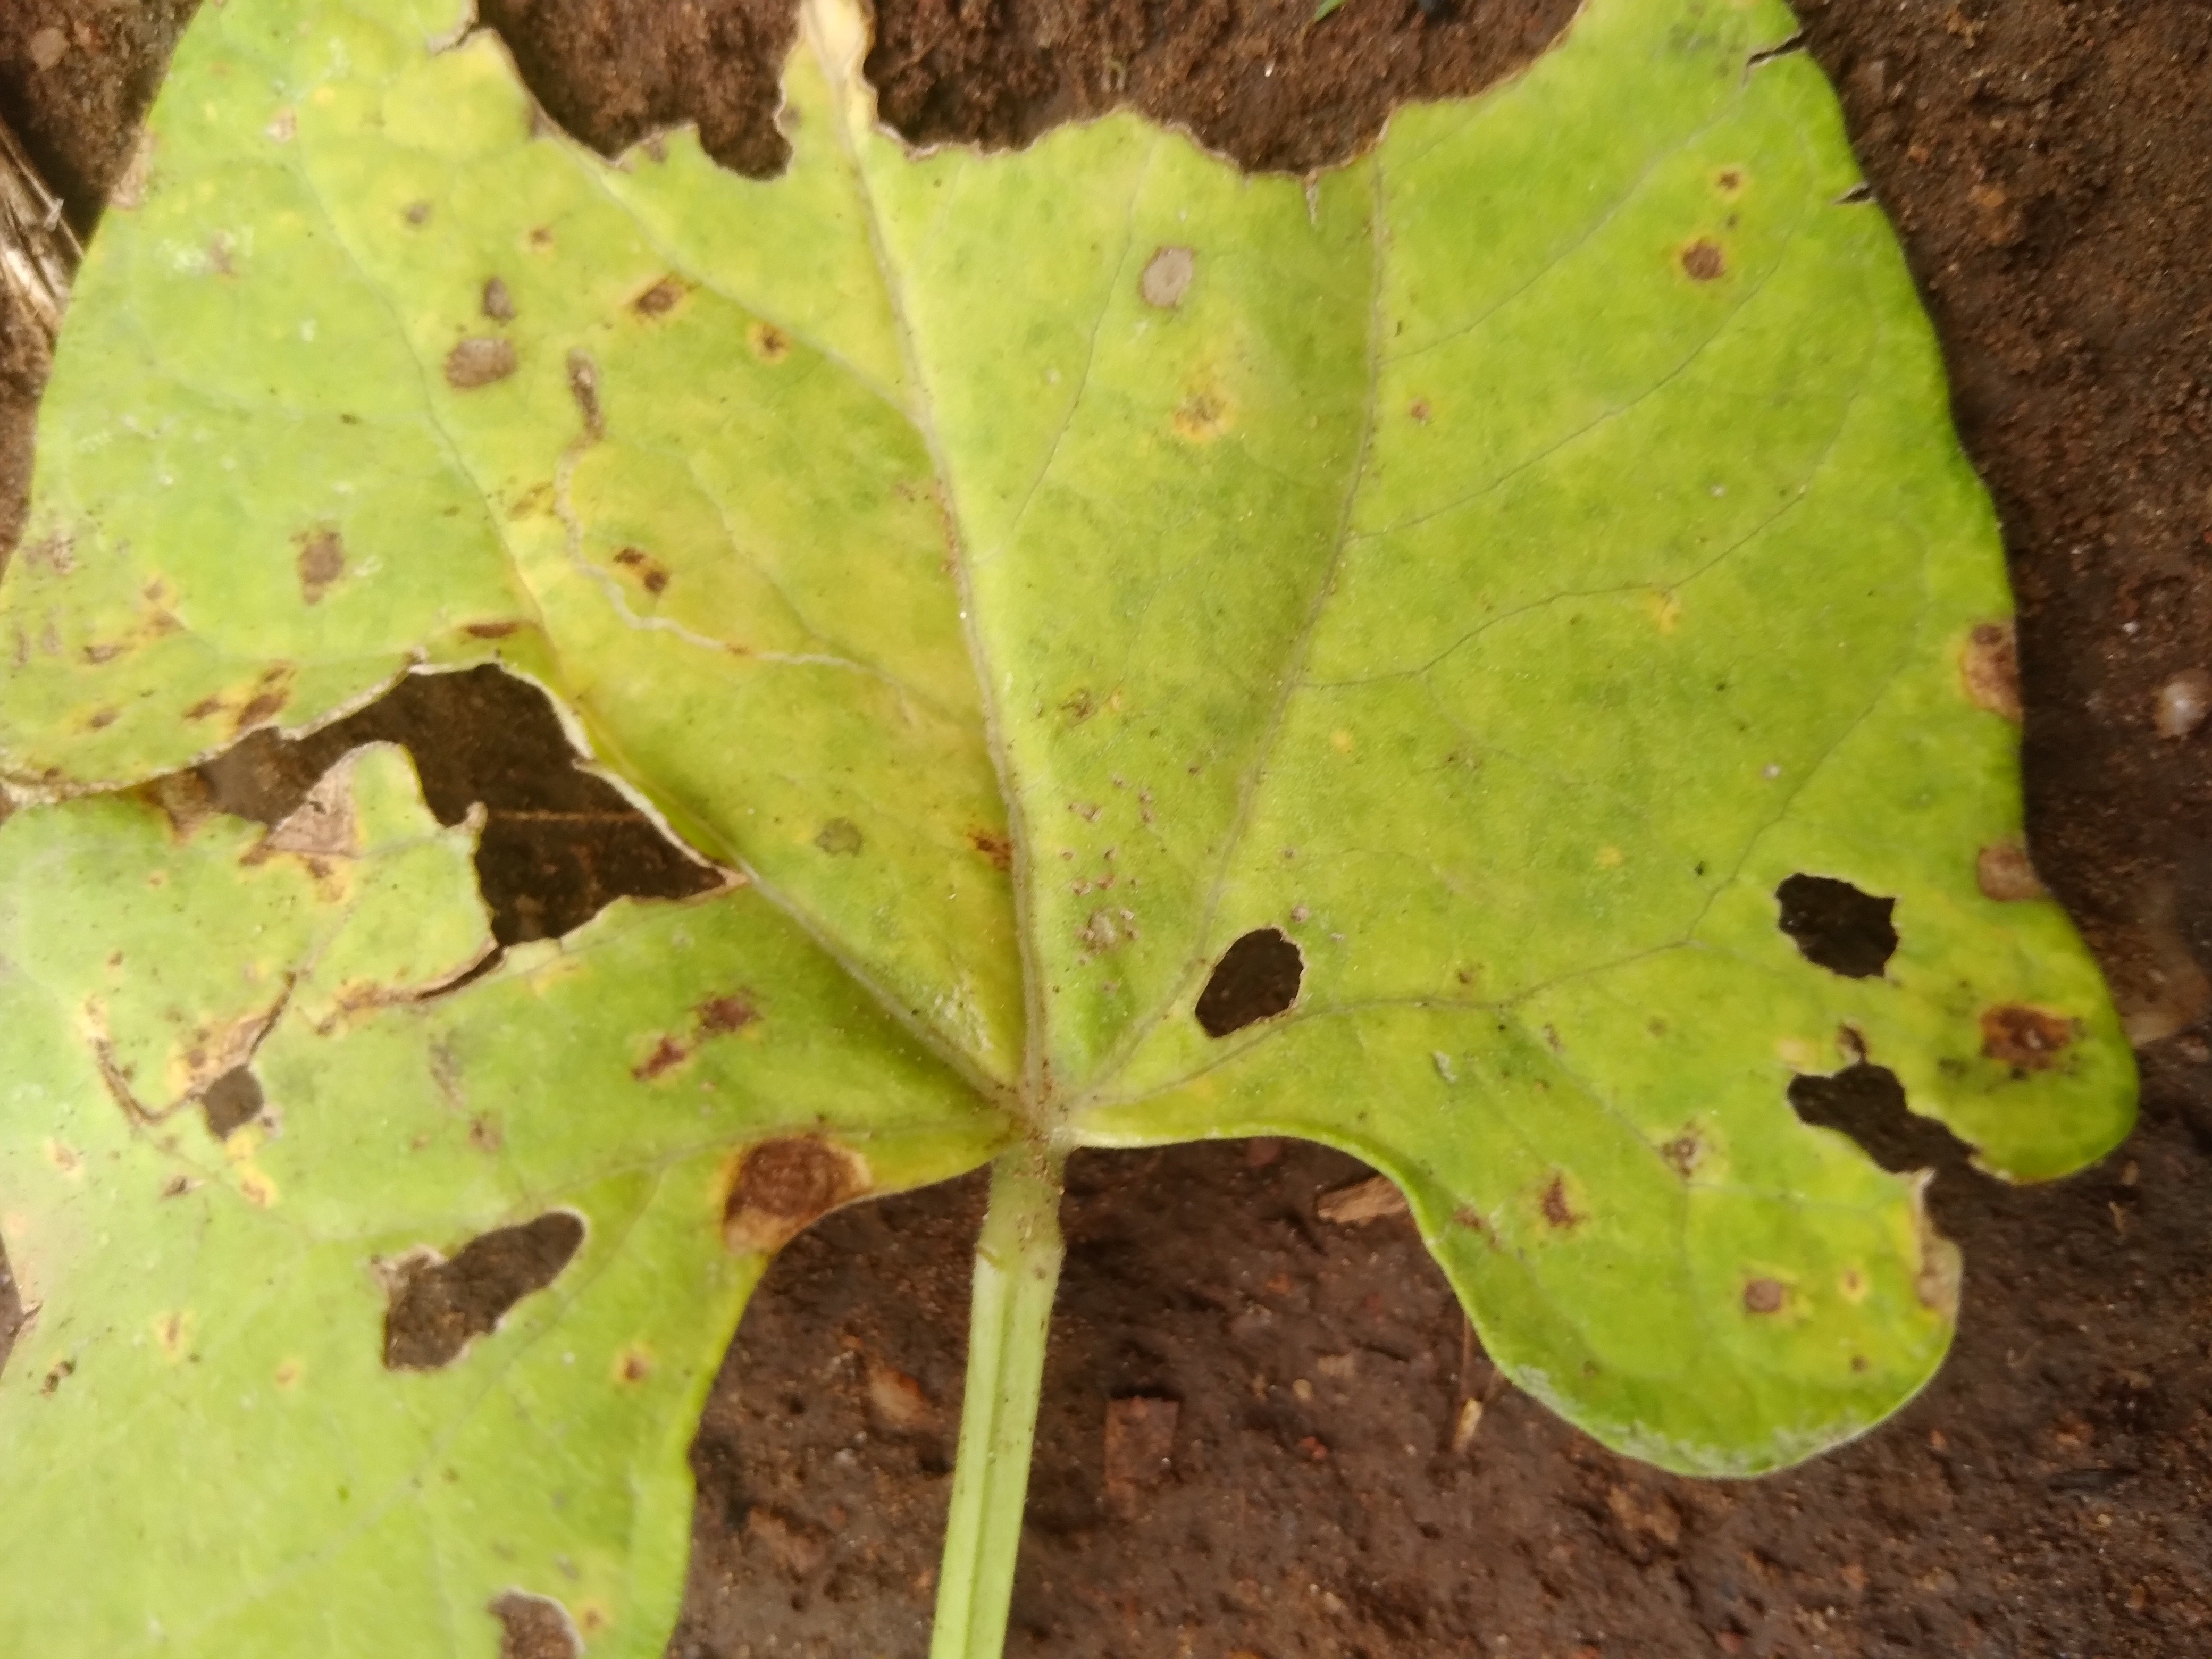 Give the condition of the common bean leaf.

rust
